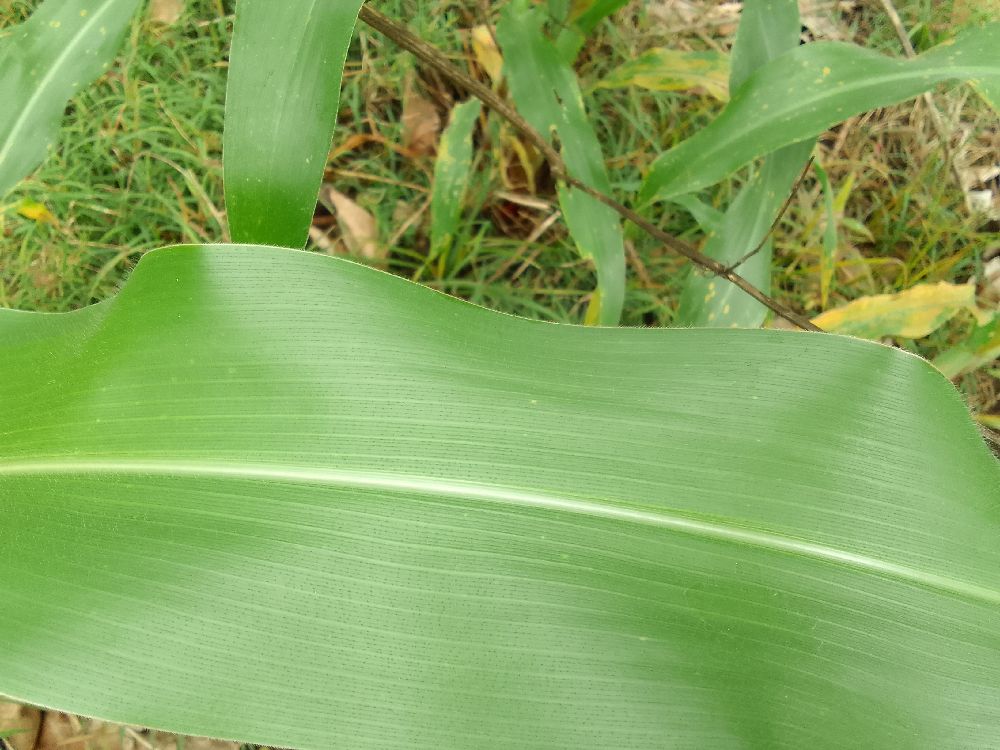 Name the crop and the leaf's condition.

maize, healthy
